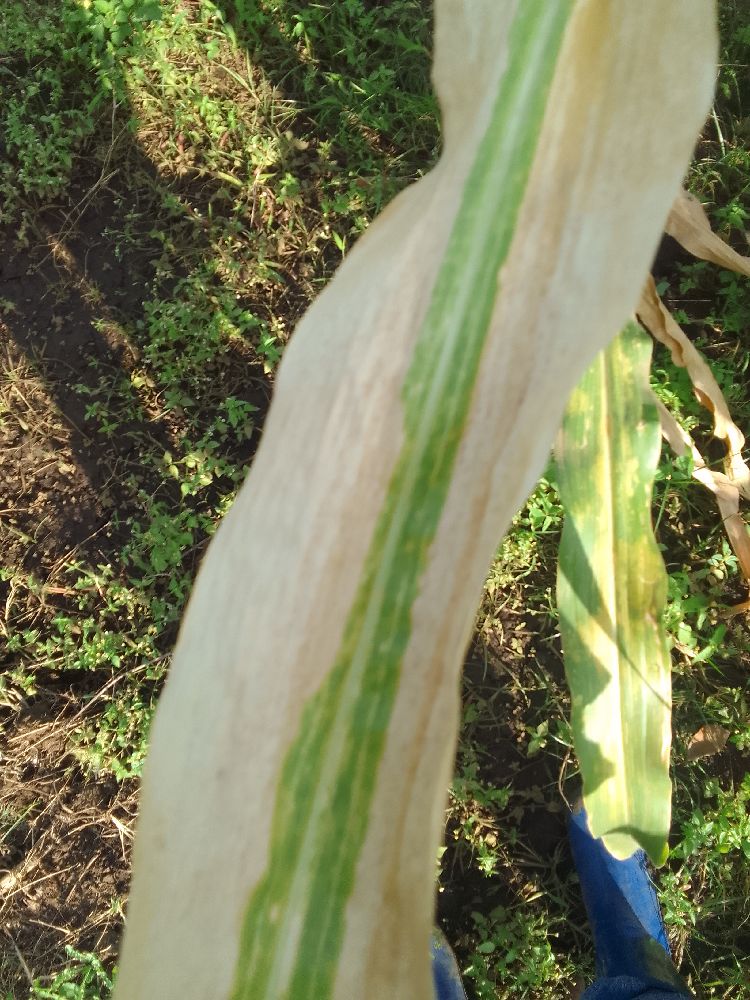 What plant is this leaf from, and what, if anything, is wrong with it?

maize, maize lethal necrosis
